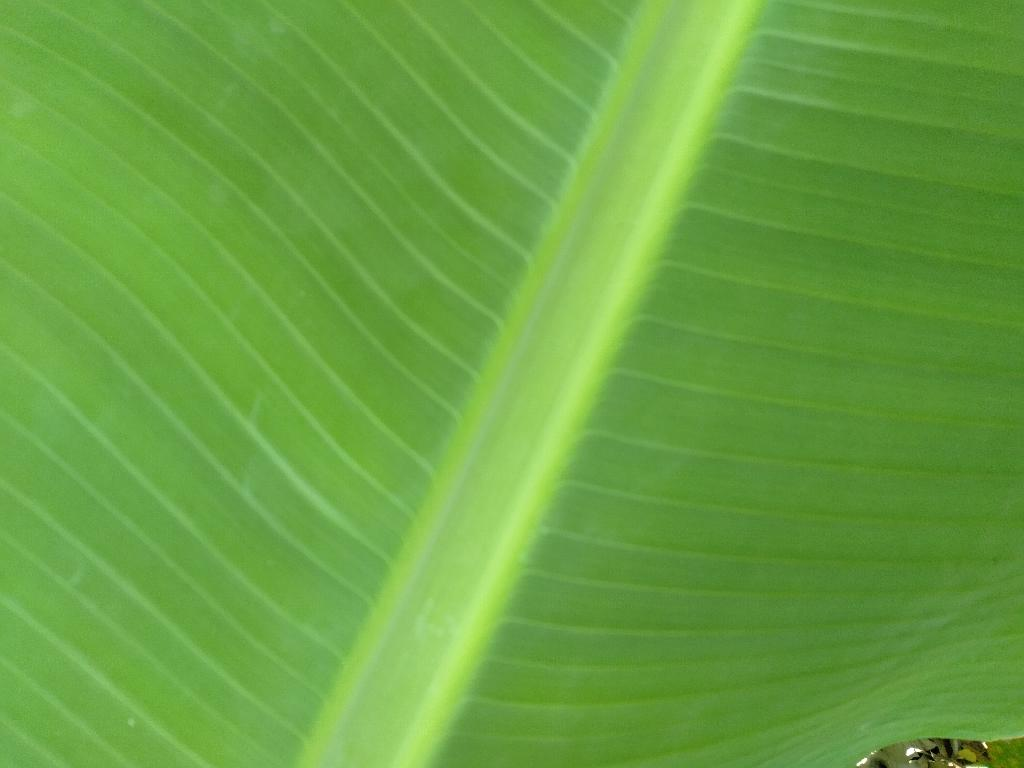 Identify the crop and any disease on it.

banana, healthy
